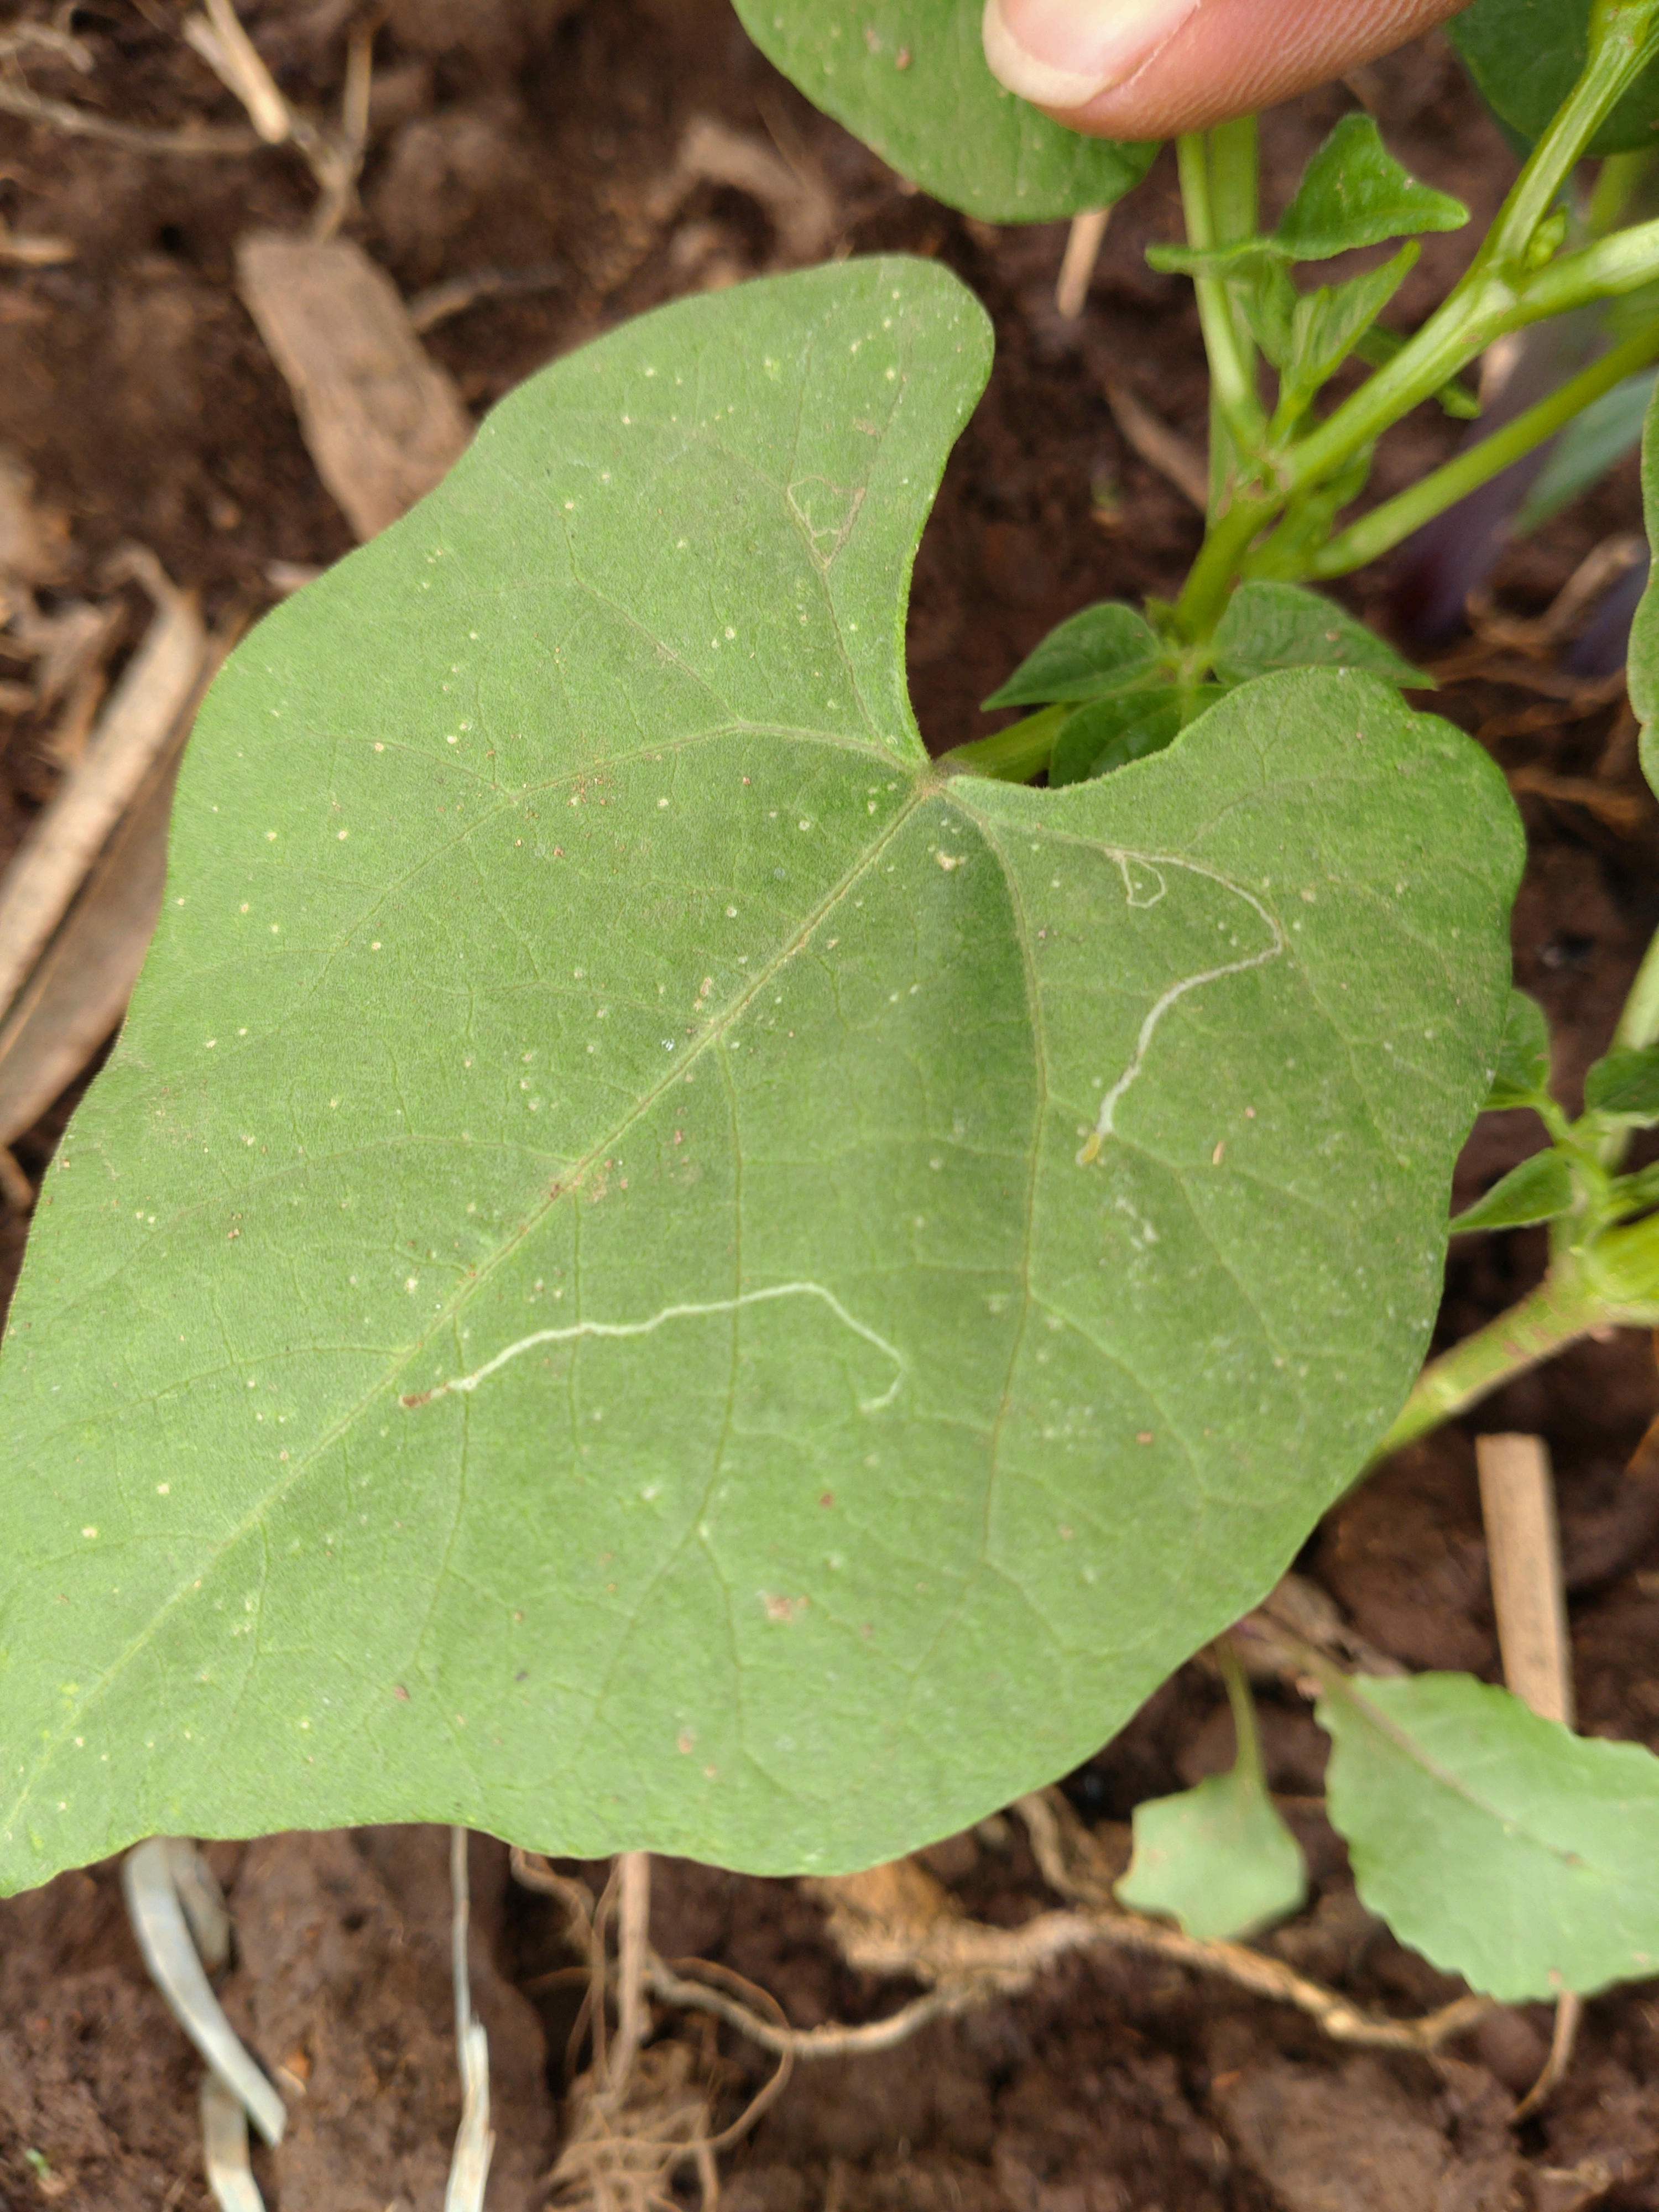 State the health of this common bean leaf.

healthy
